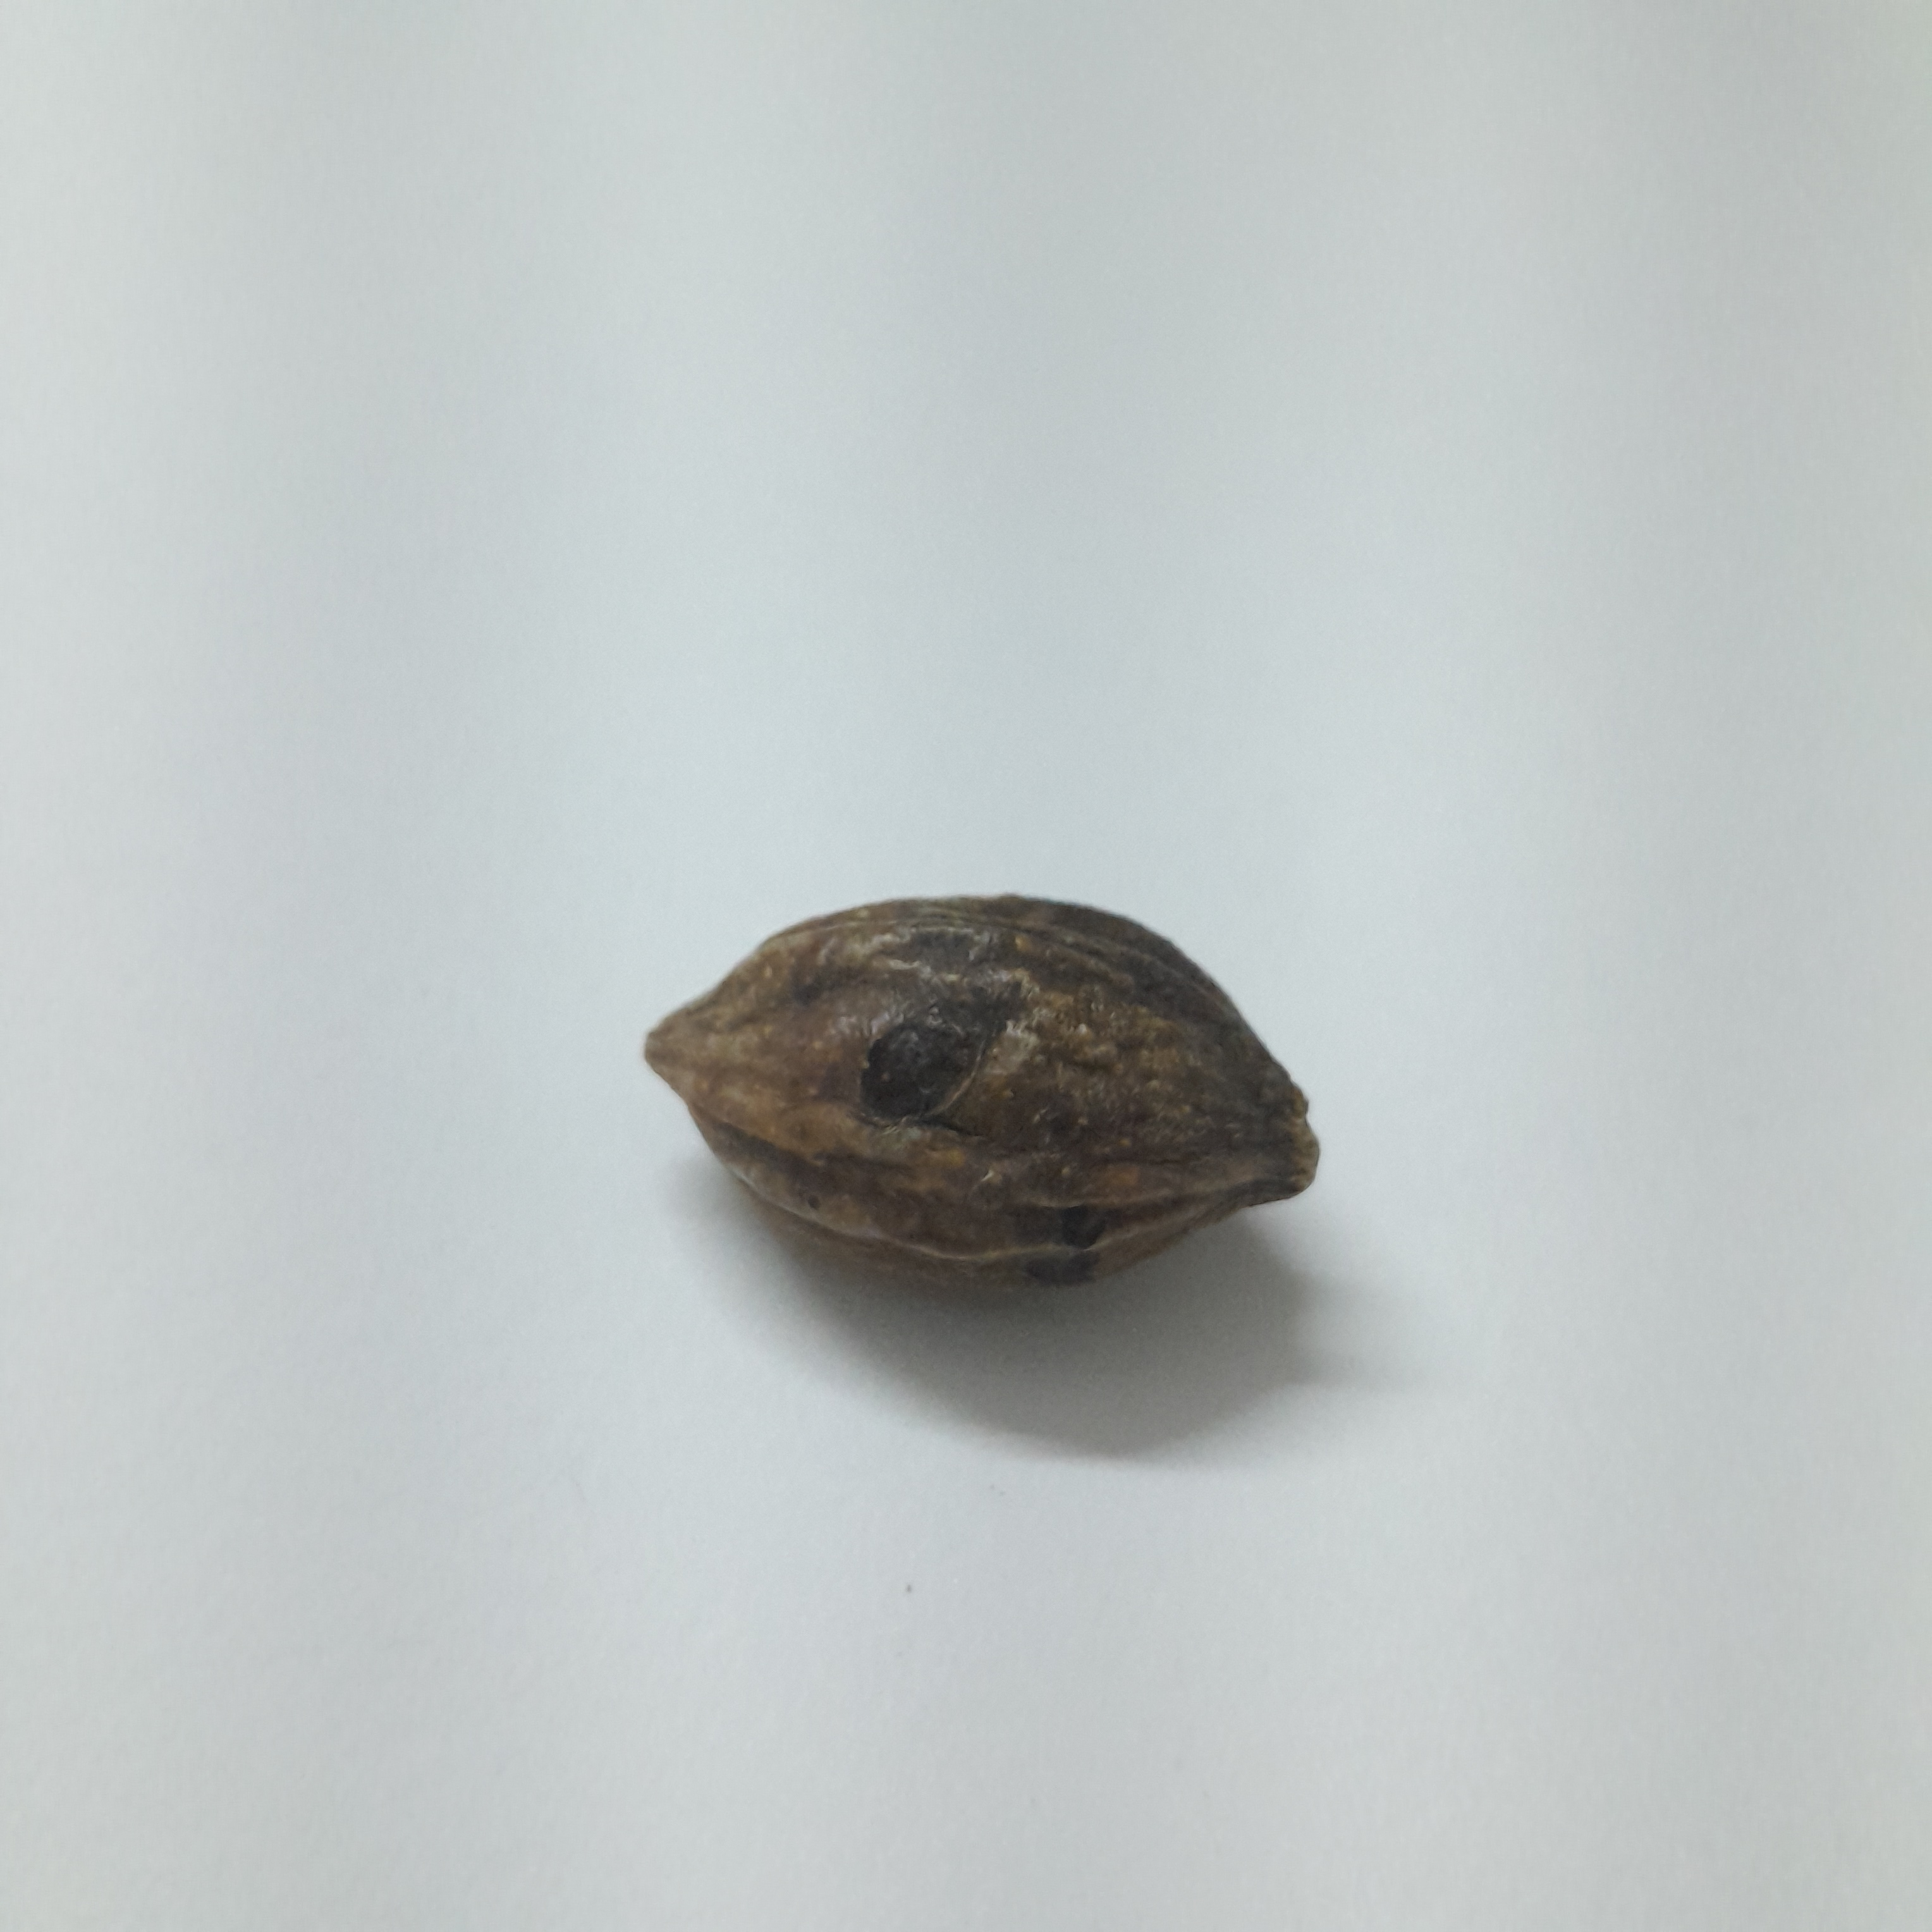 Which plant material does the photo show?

hirdaa
